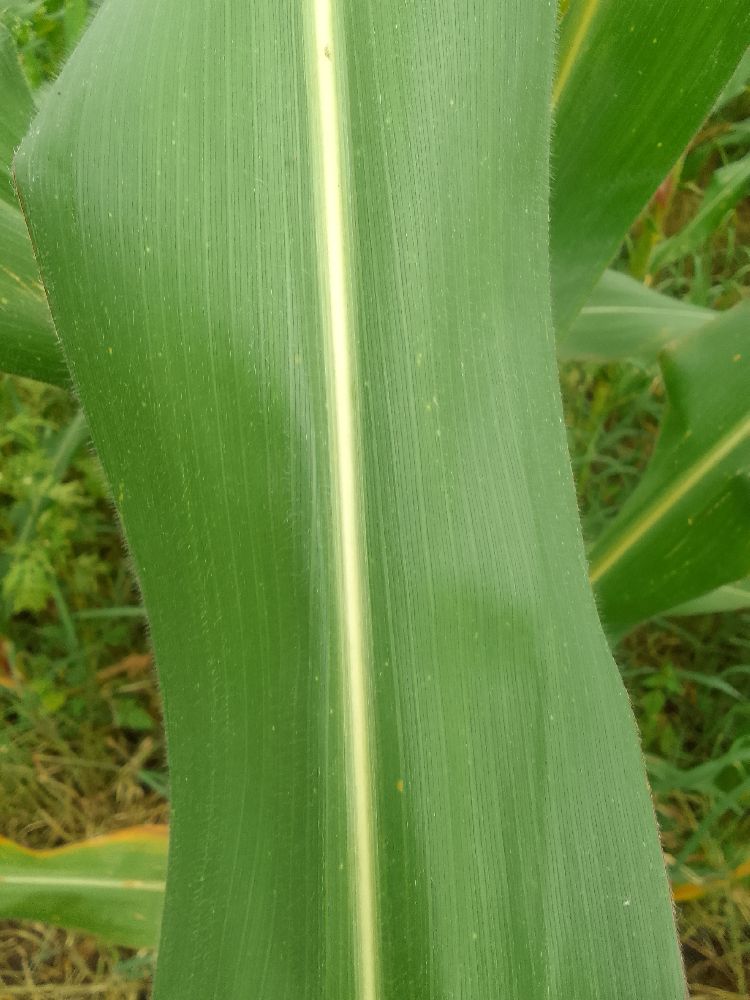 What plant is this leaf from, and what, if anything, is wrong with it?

maize, healthy
